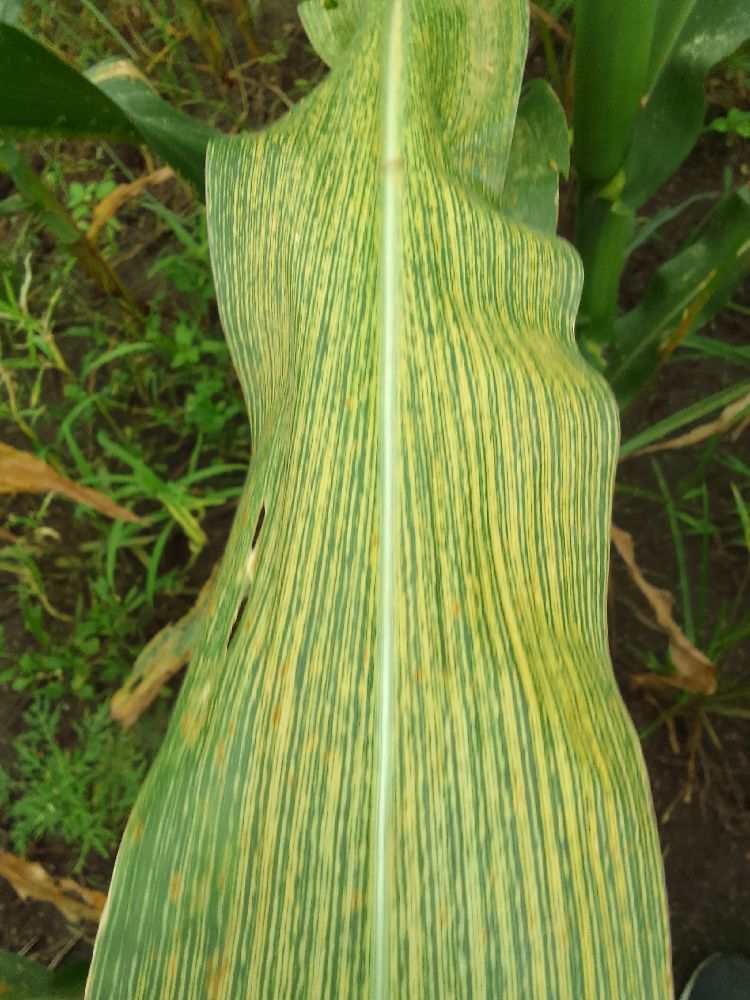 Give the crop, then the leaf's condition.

maize, maize streak virus
